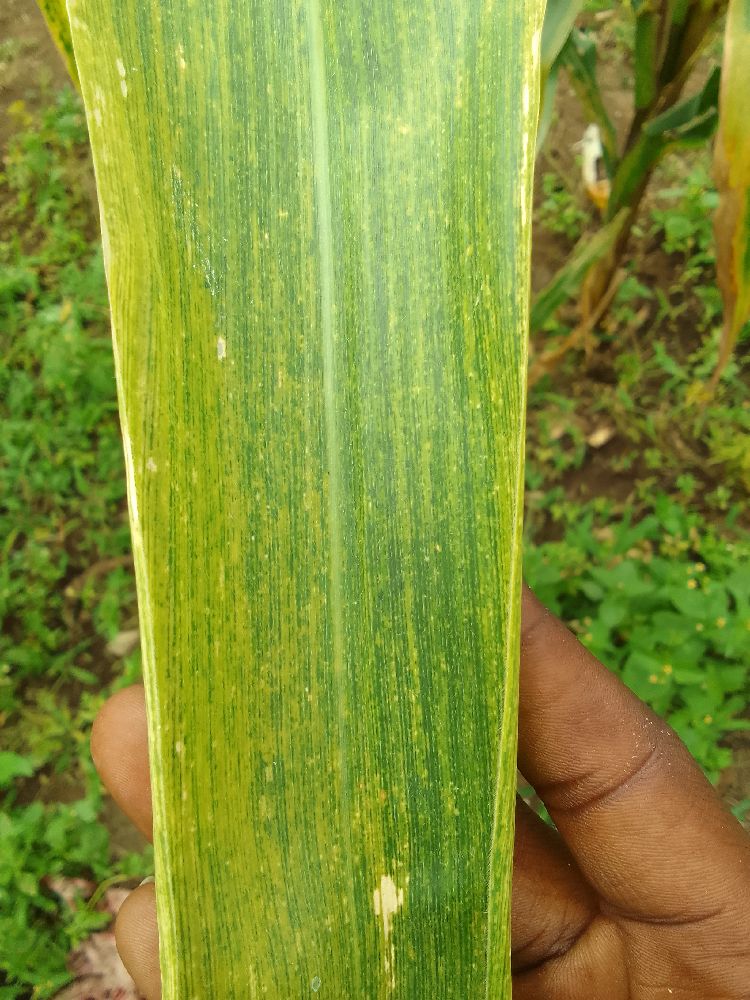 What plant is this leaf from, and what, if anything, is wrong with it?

maize, maize lethal necrosis
